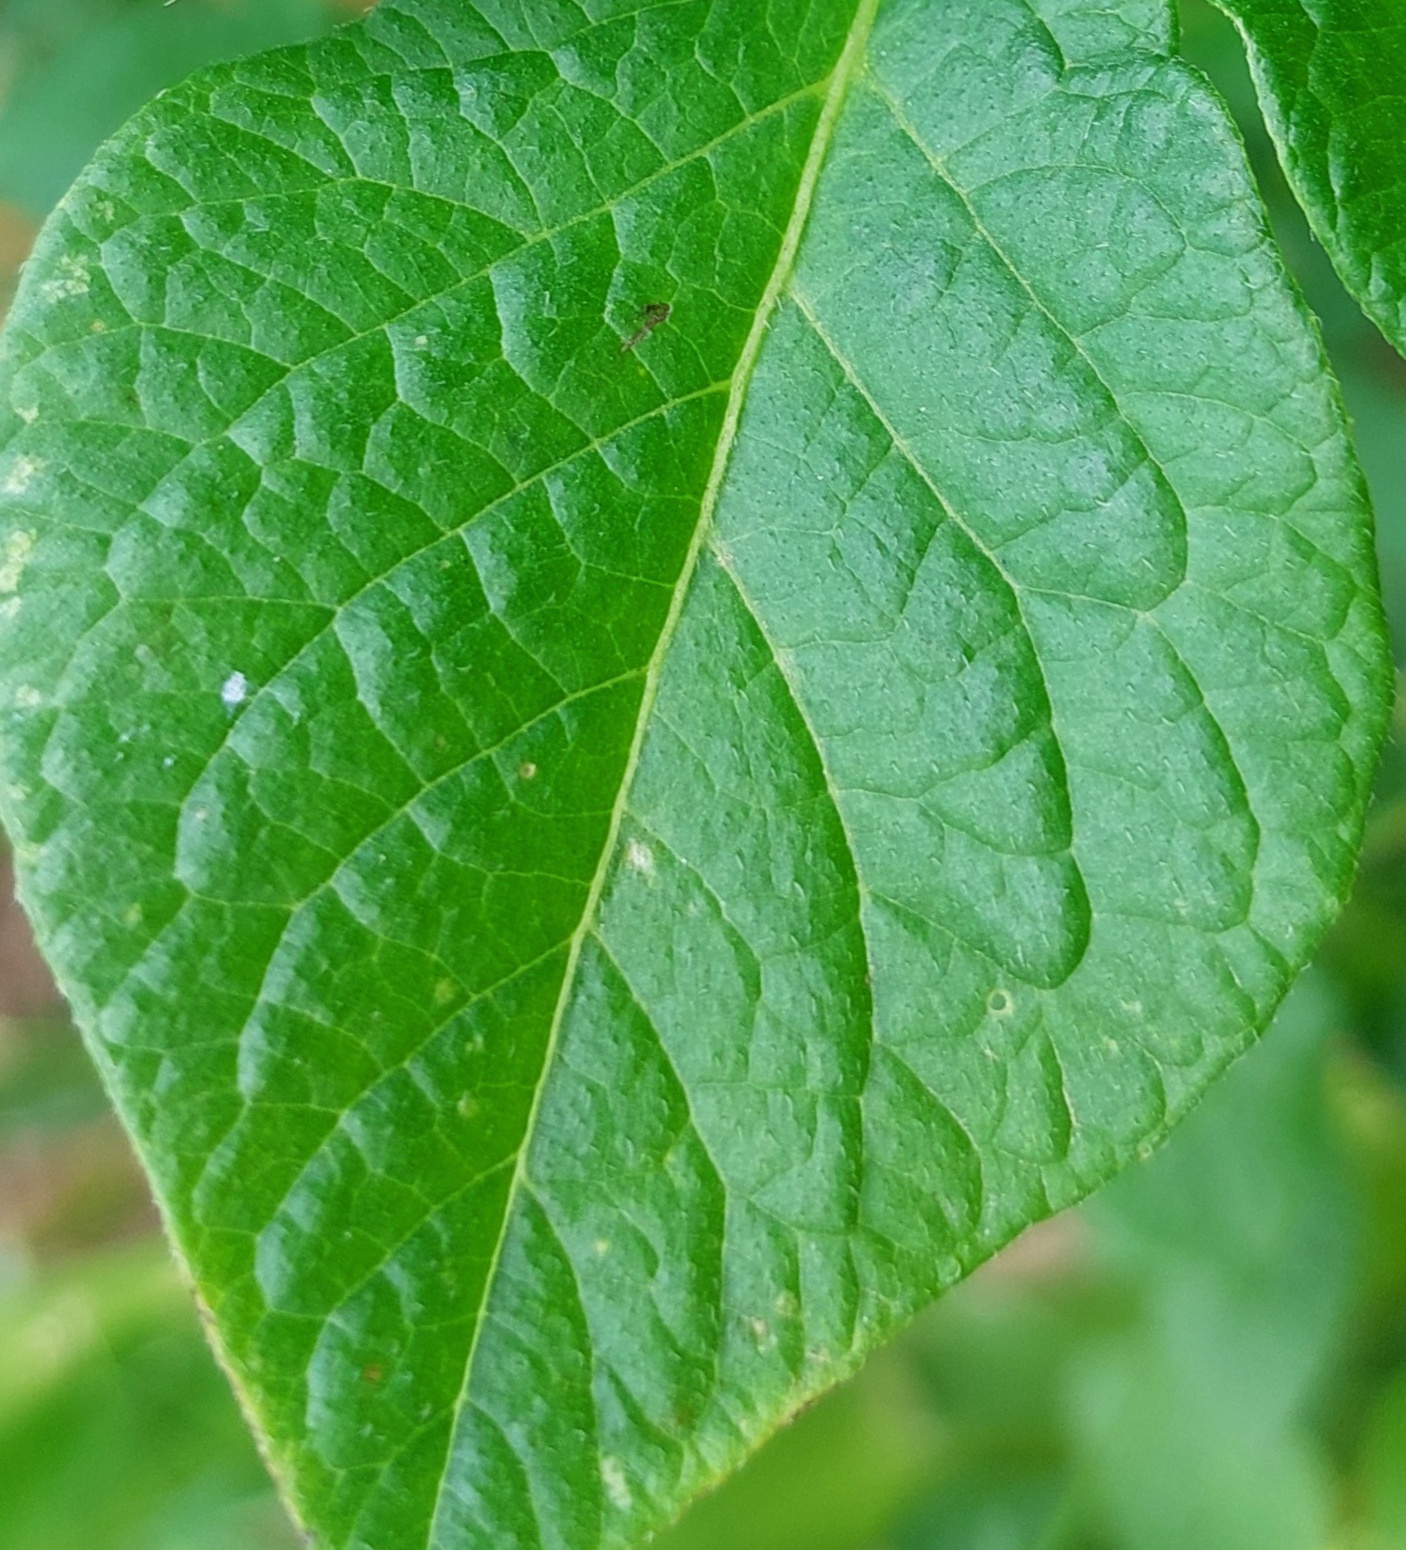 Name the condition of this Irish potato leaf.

healthy
